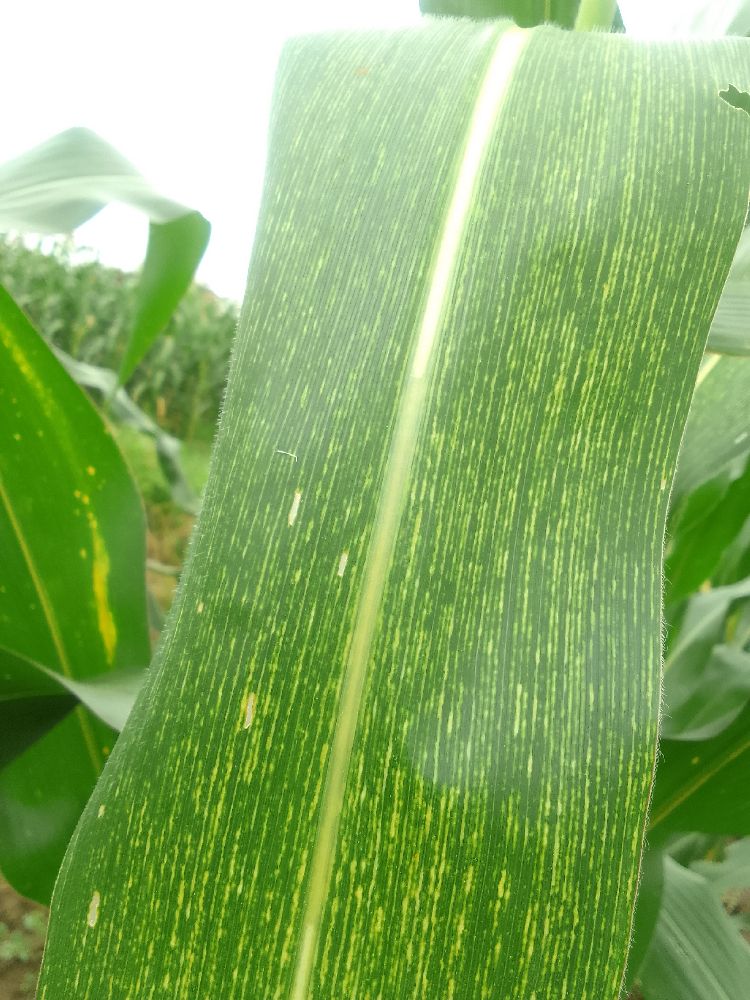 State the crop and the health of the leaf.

maize, maize streak virus
